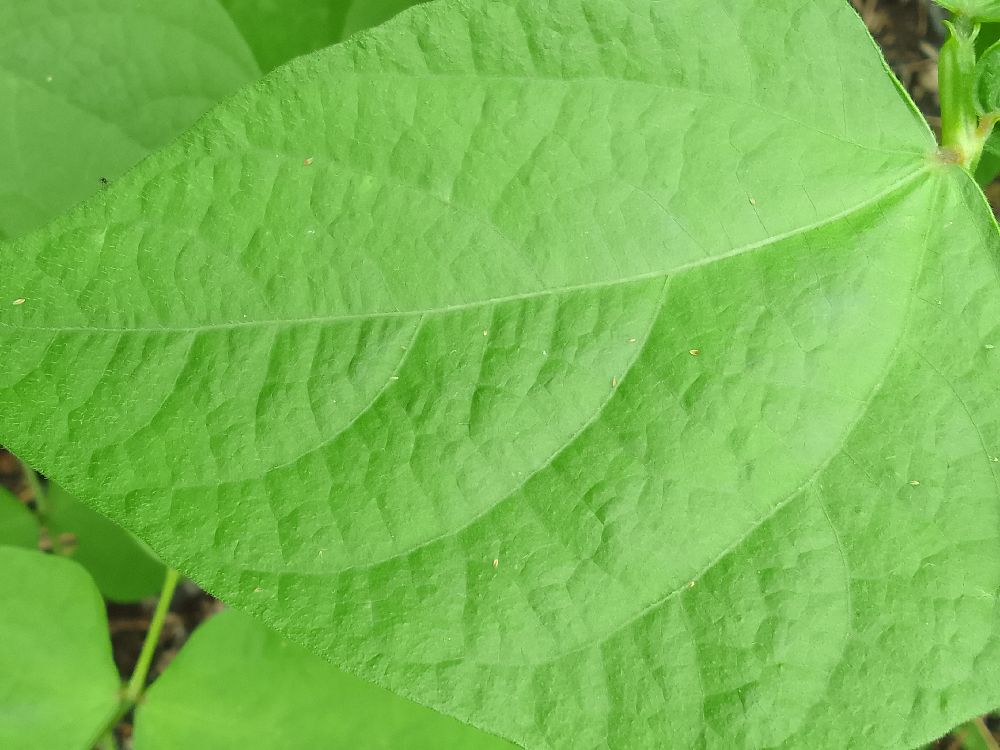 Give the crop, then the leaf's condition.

common bean, healthy
